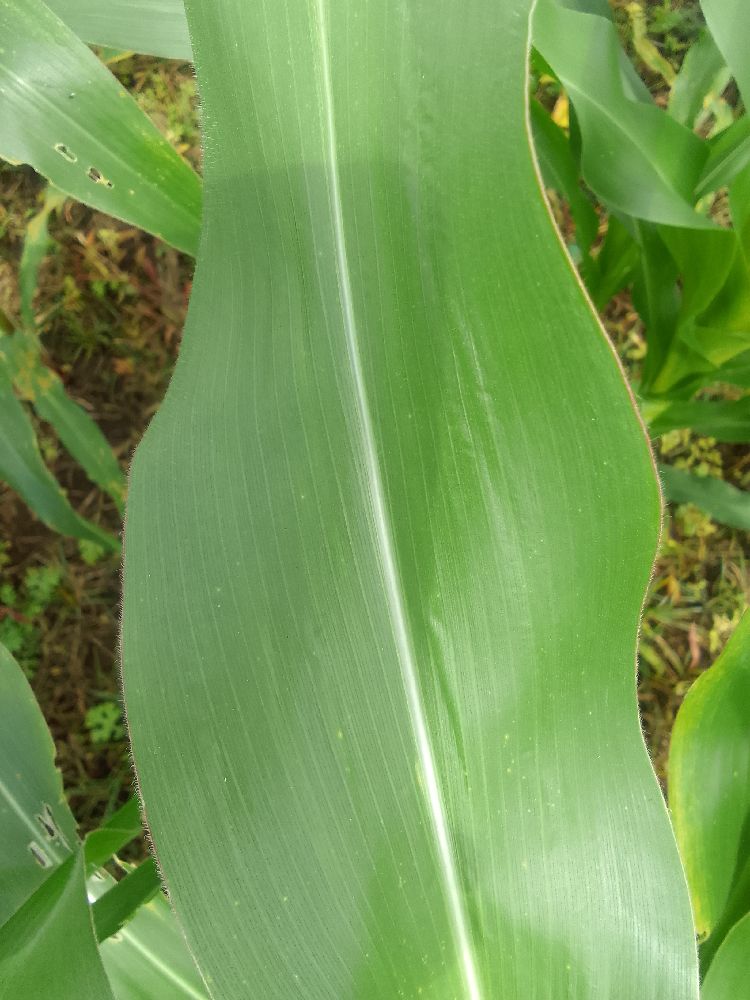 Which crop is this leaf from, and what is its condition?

maize, healthy
